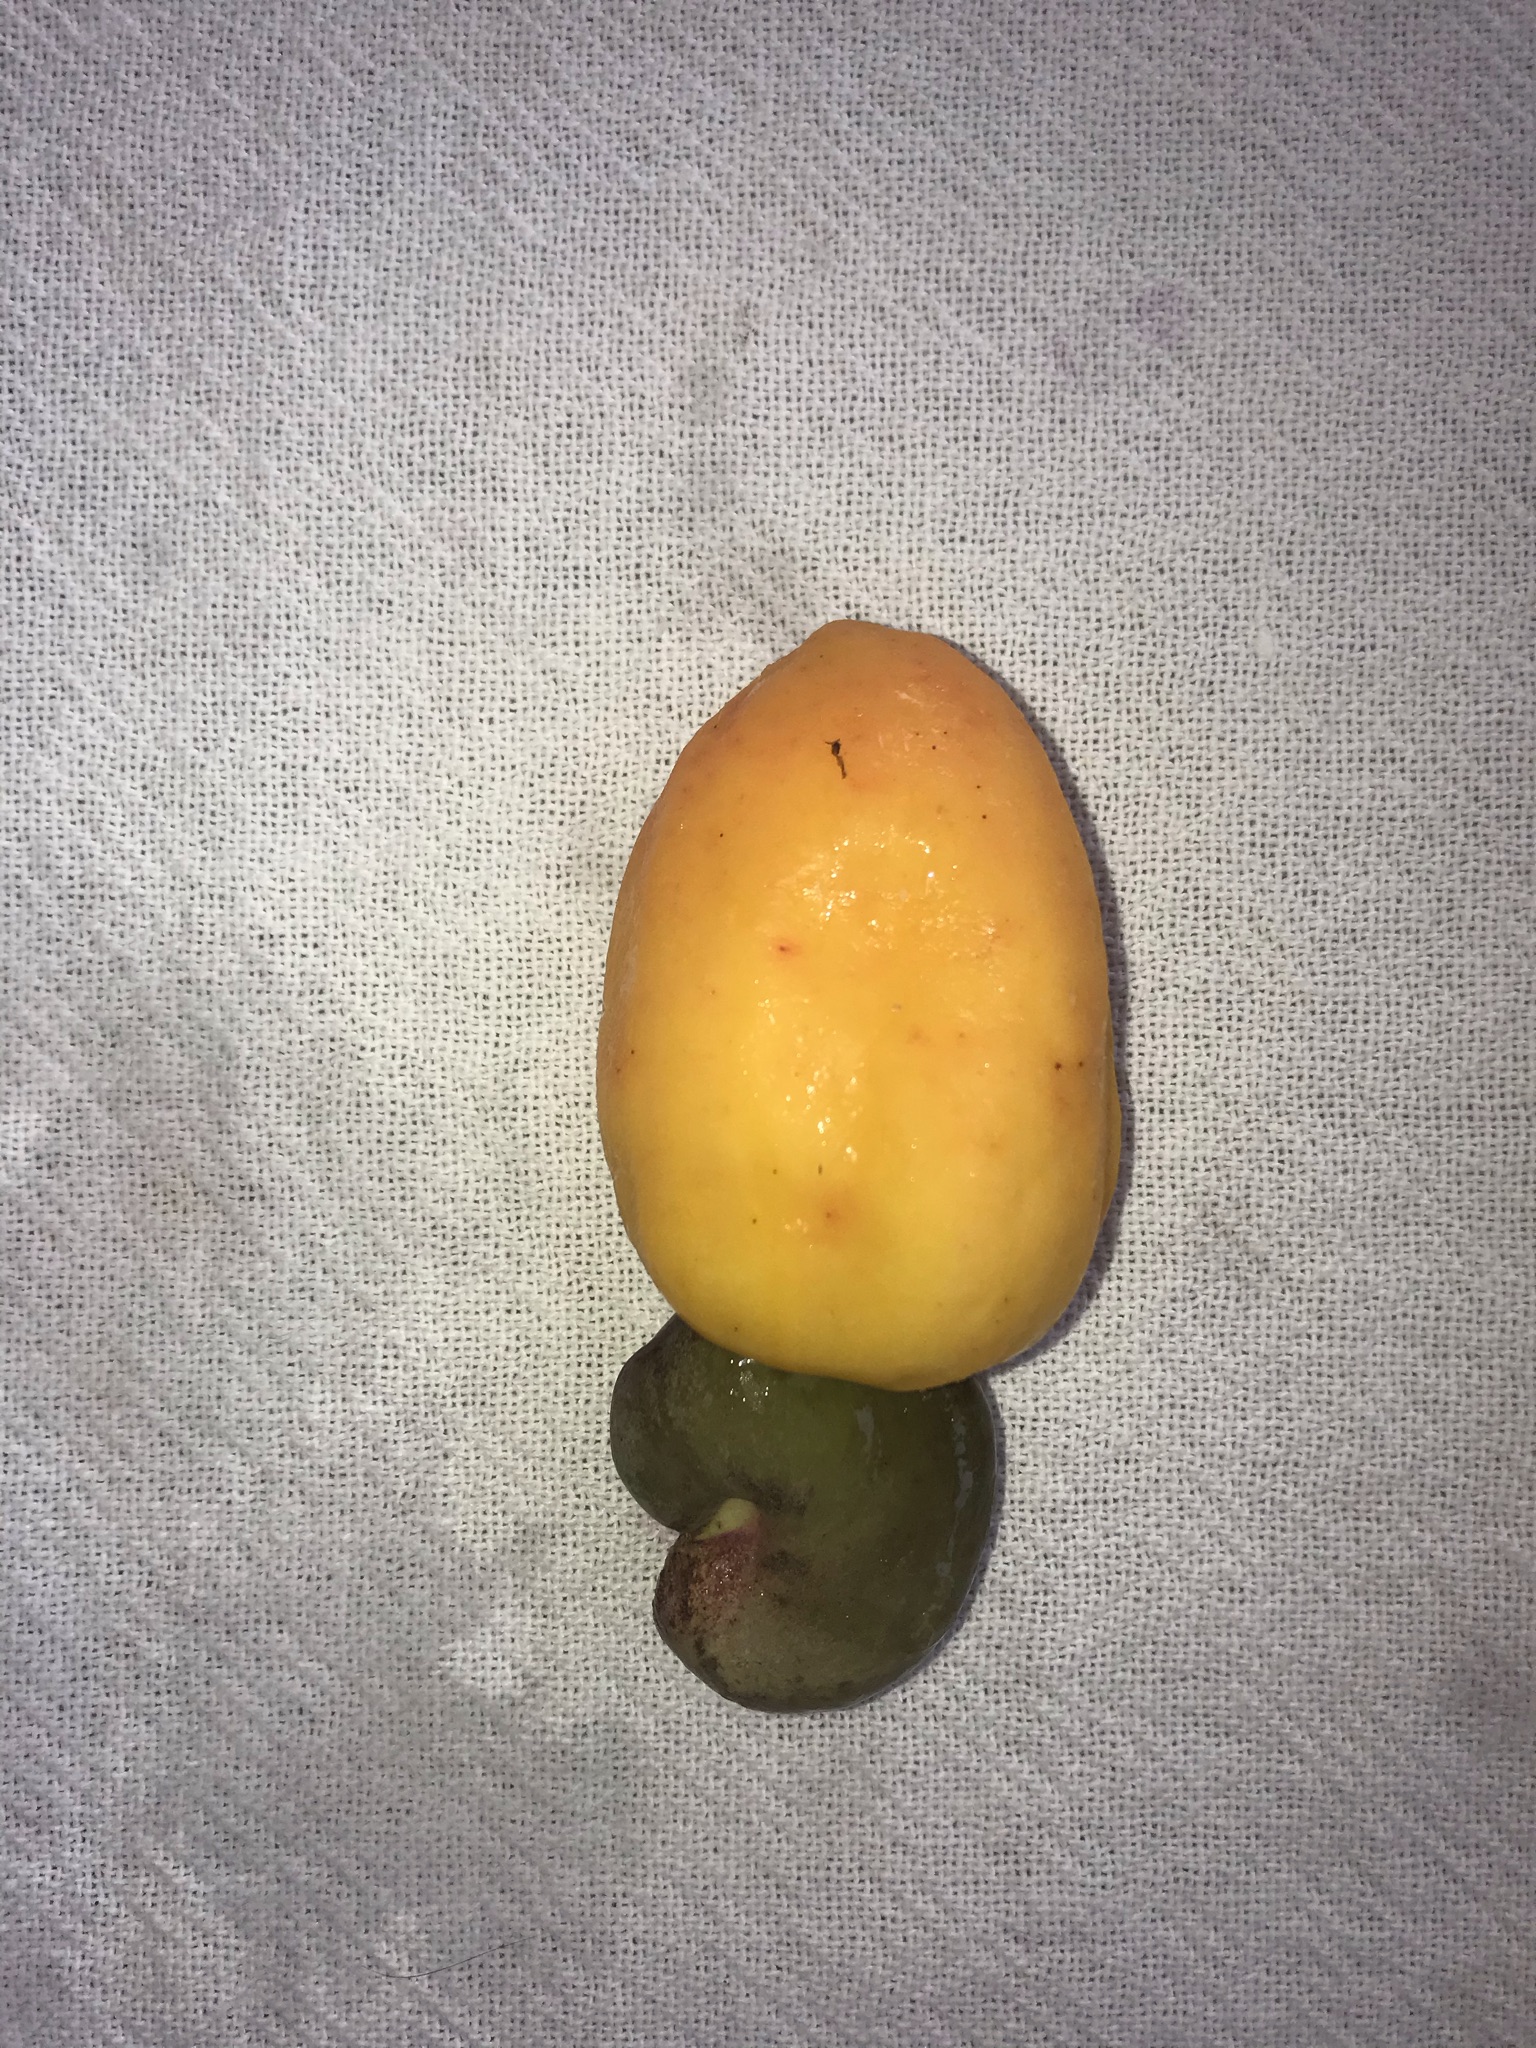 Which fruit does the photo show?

caju amarelo
